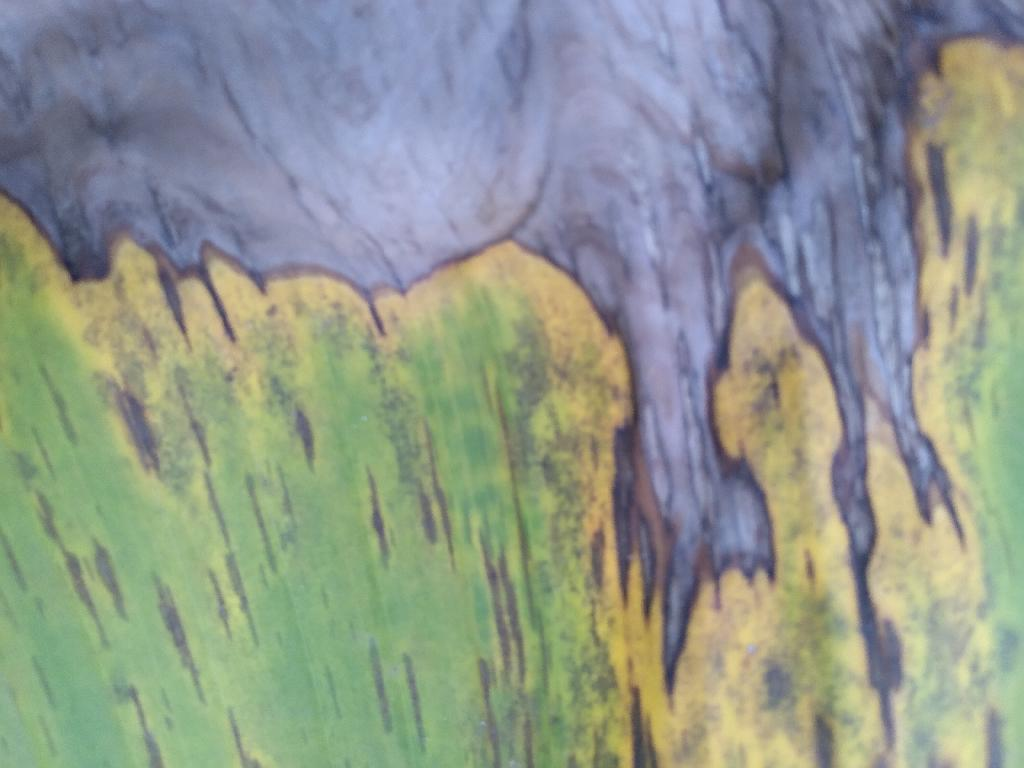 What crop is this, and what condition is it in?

banana, black sigatoka
